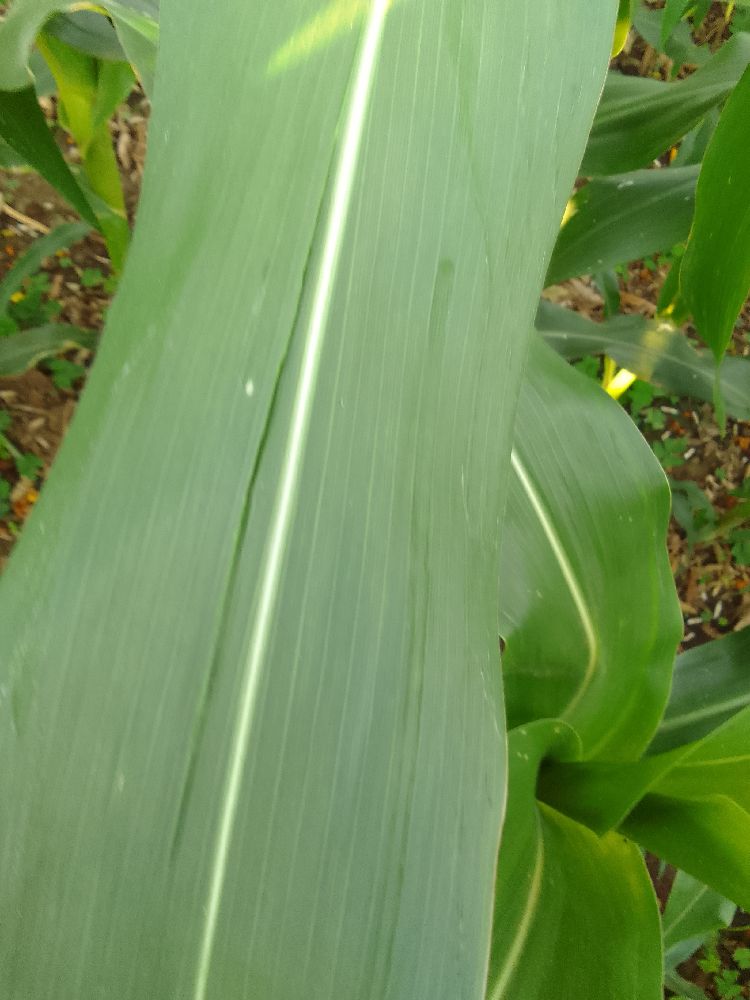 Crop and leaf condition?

maize, healthy
